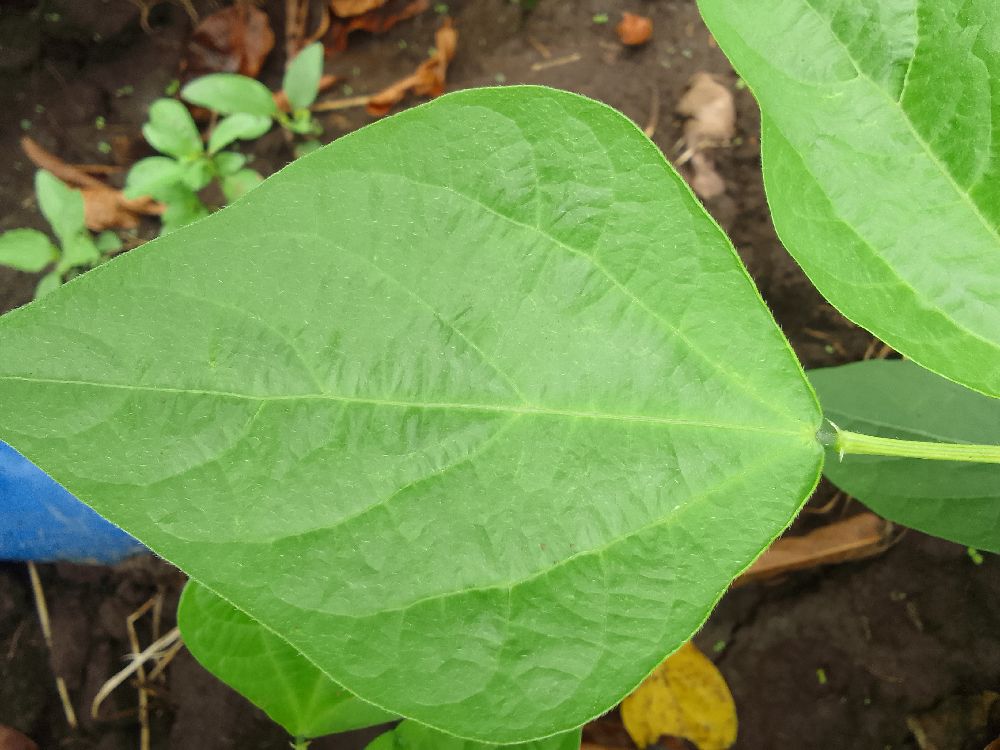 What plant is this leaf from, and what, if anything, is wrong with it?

common bean, healthy
